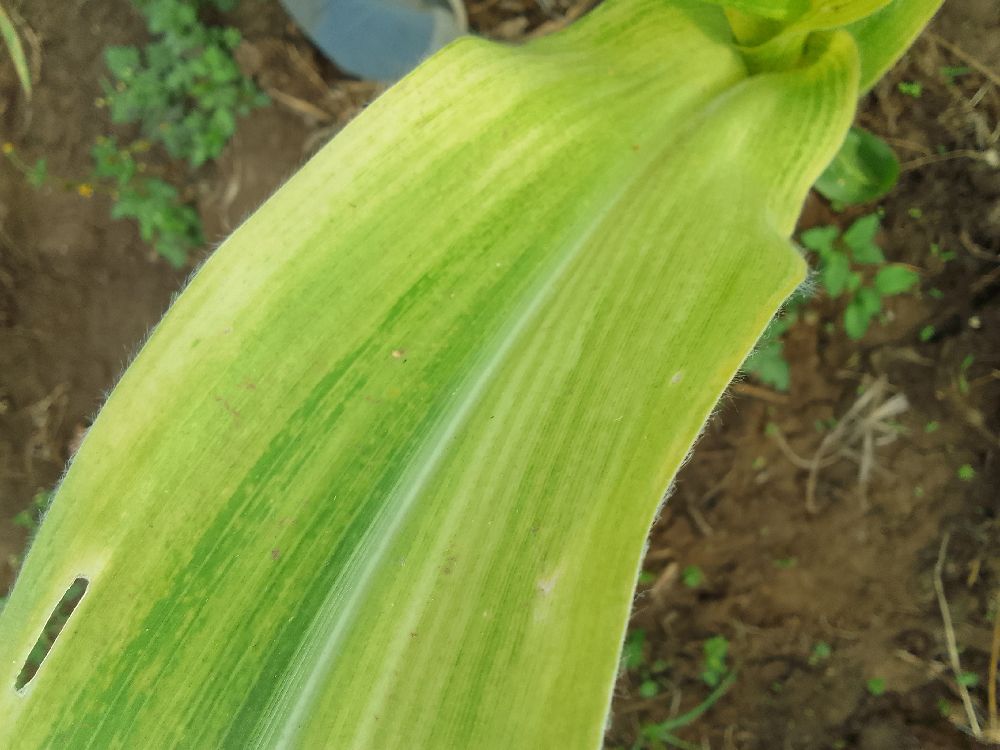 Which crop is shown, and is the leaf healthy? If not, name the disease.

maize, maize lethal necrosis
